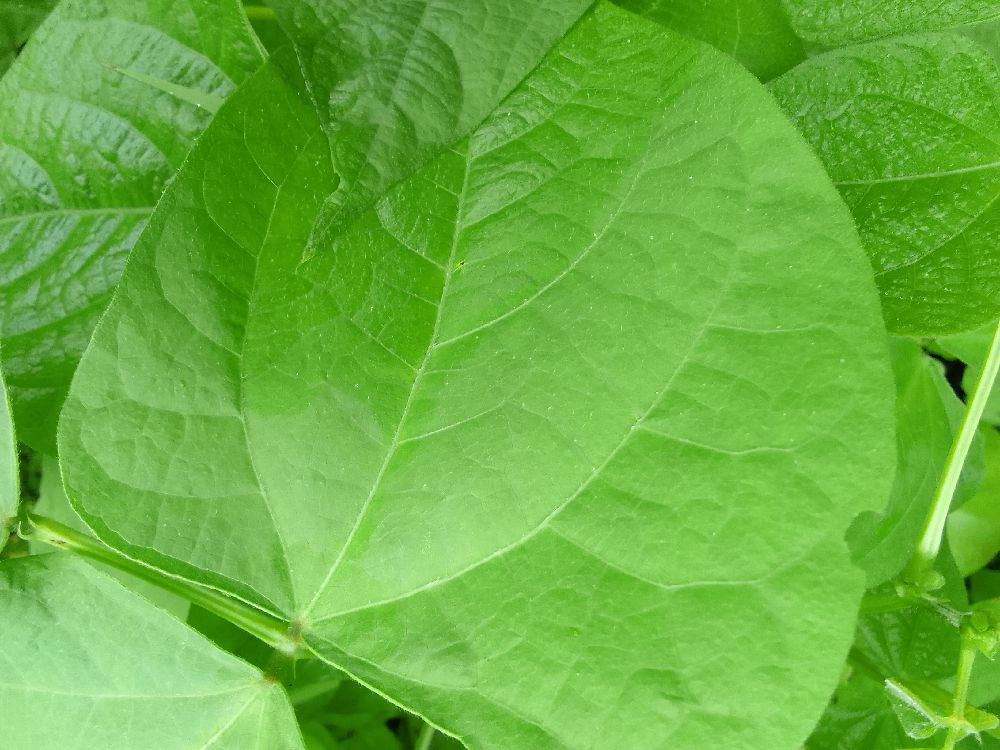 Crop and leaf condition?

common bean, healthy
